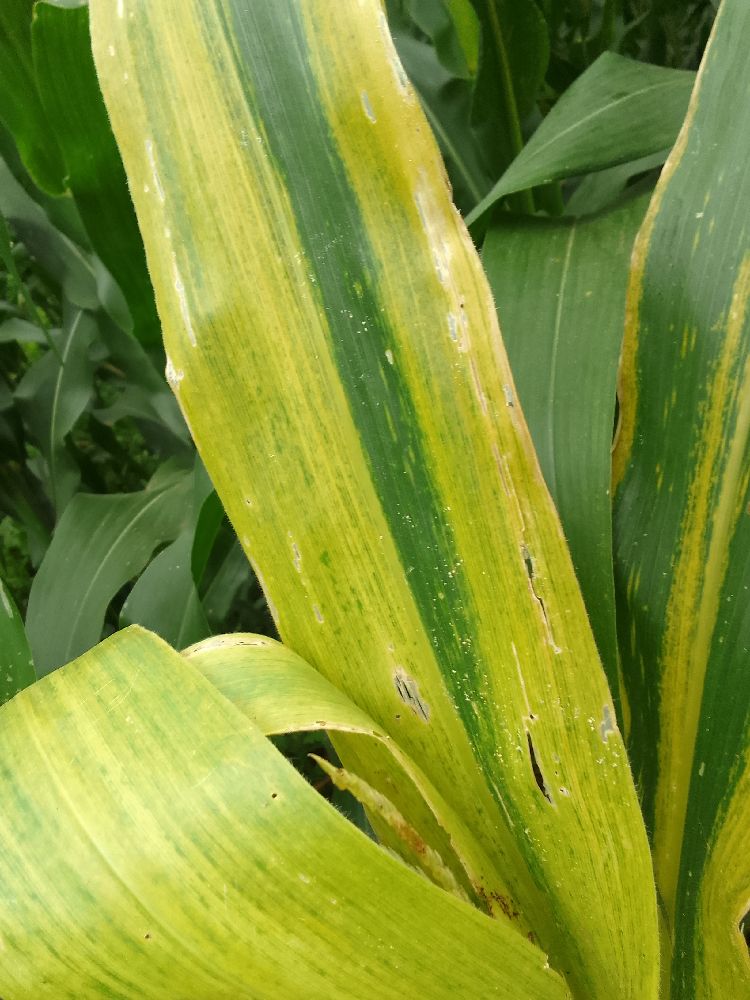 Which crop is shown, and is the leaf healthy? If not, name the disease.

maize, maize lethal necrosis
